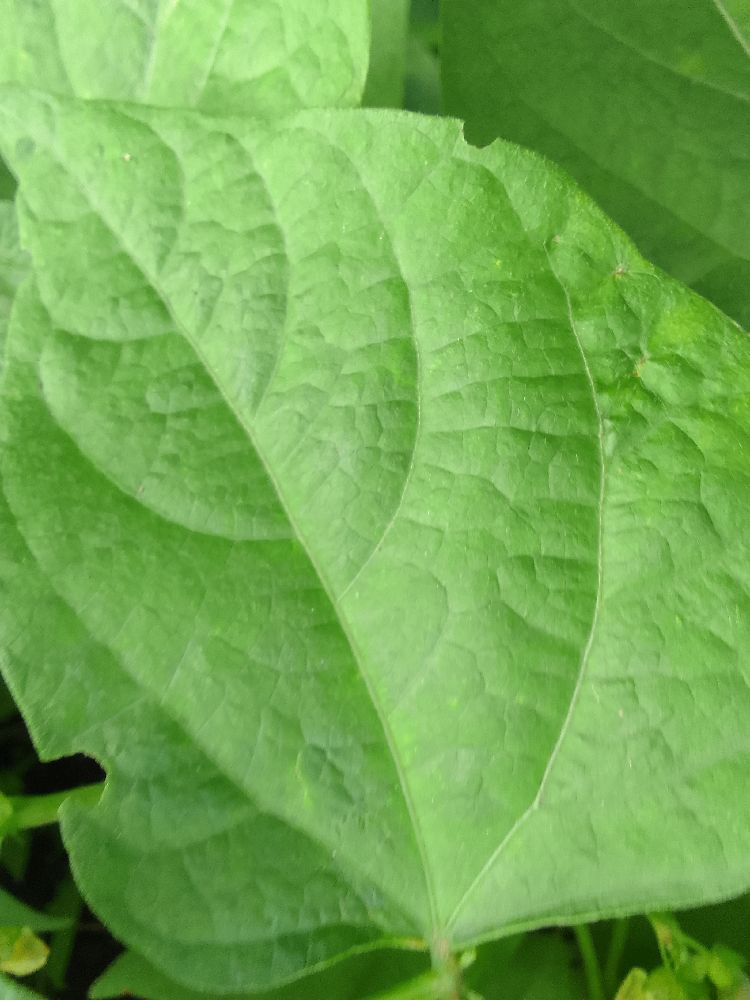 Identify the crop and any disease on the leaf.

common bean, healthy
